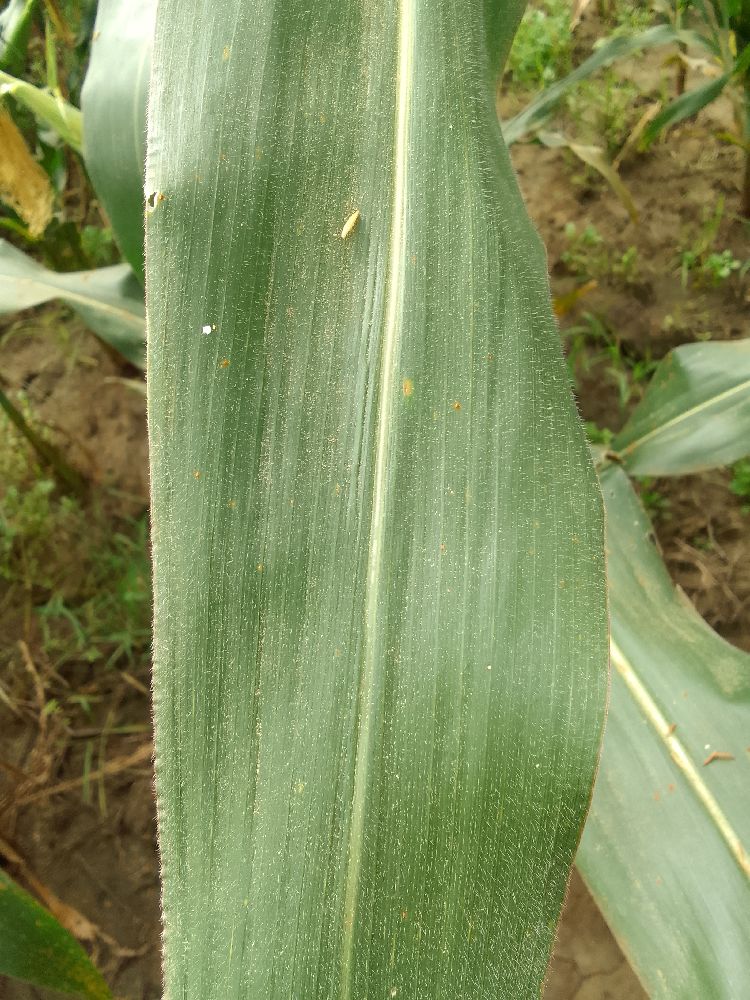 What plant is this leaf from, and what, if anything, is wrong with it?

maize, healthy
